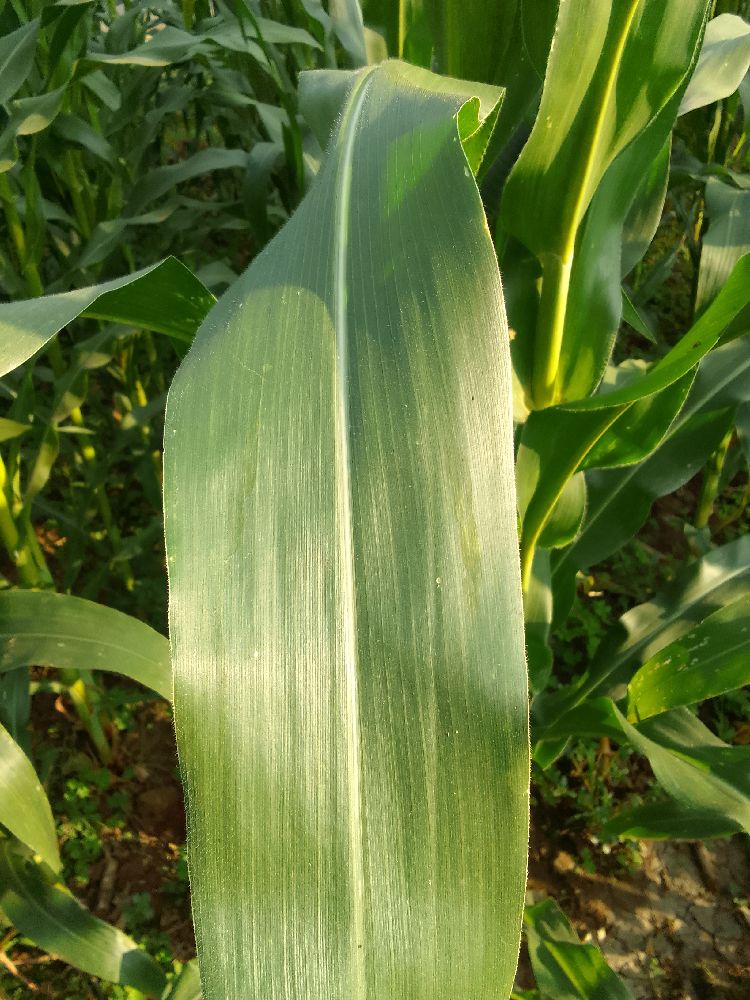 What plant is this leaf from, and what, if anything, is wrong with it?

maize, healthy
